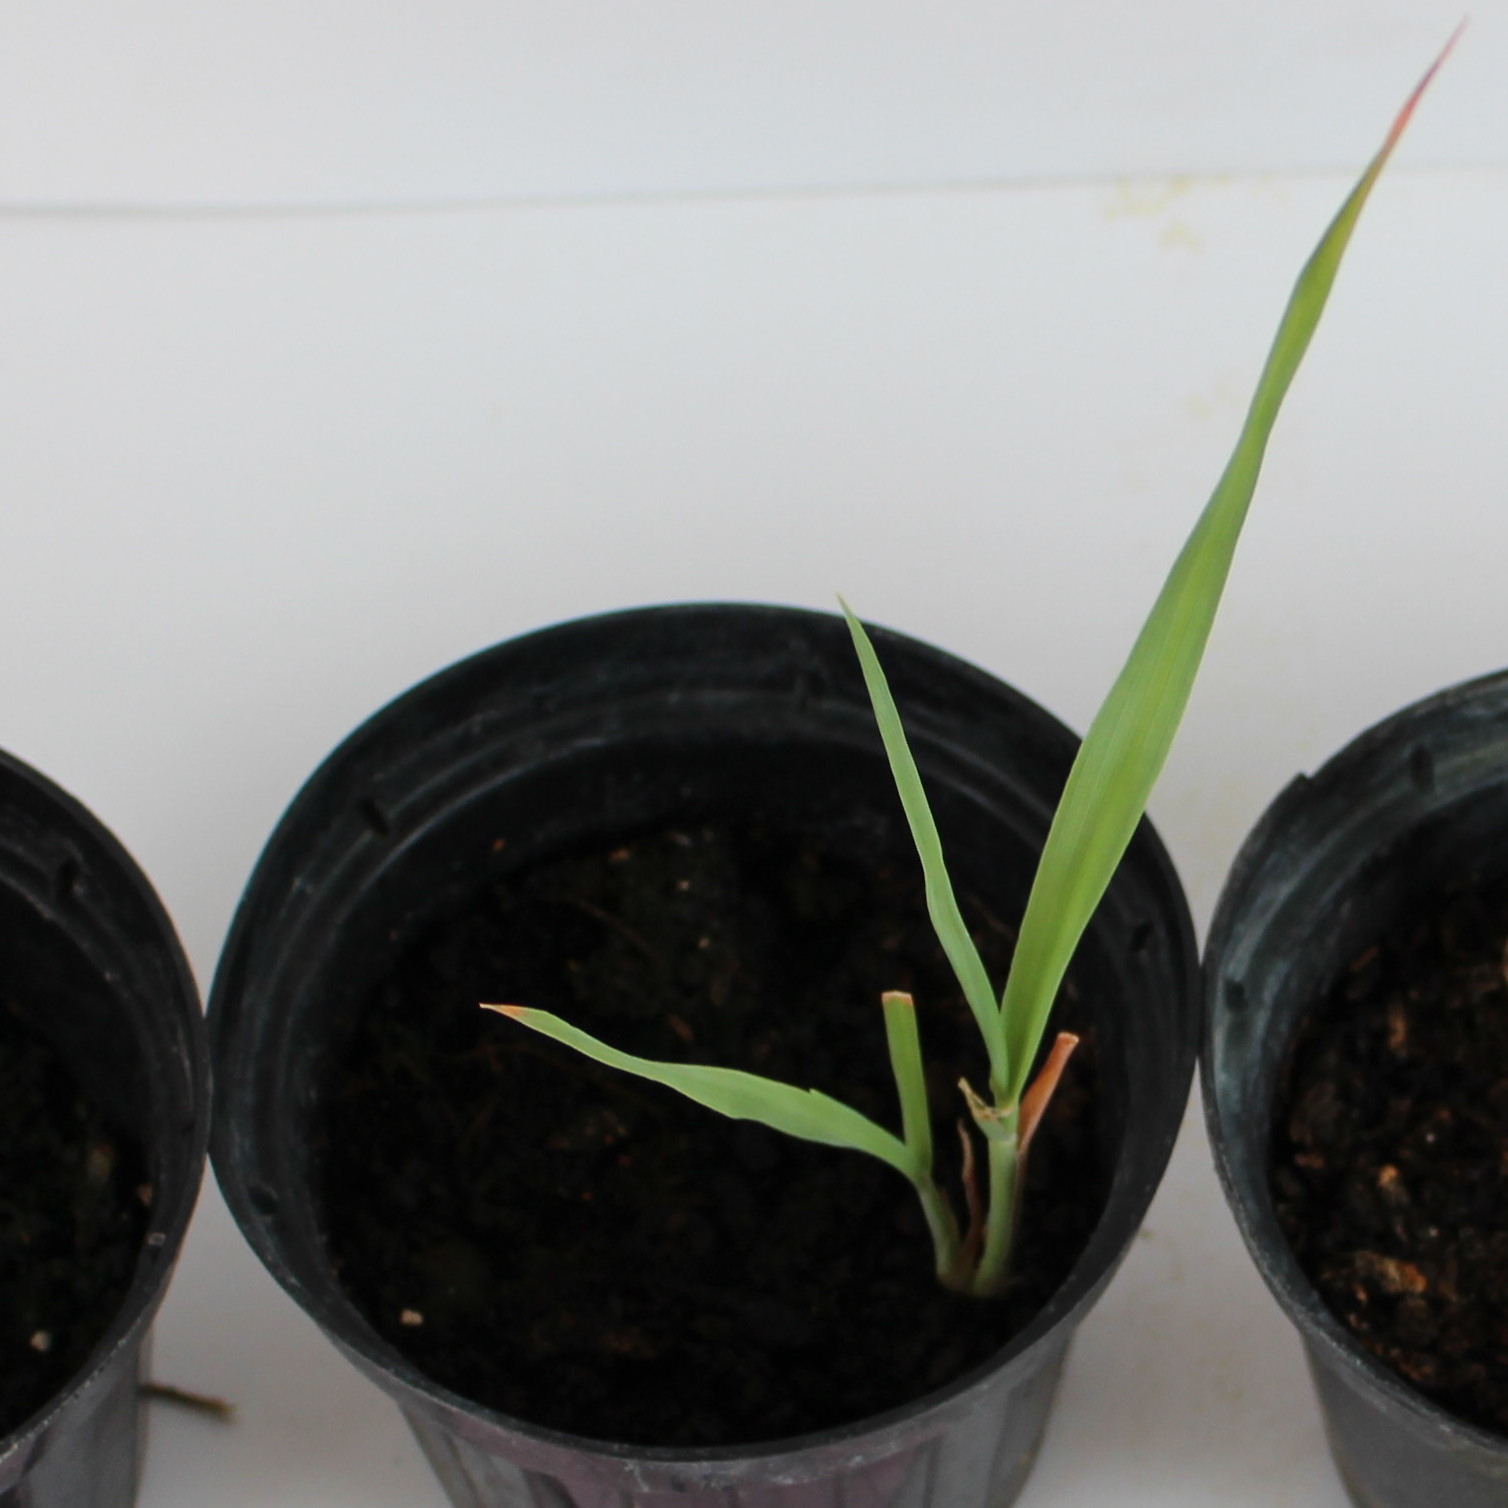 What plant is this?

Avena sterilis
